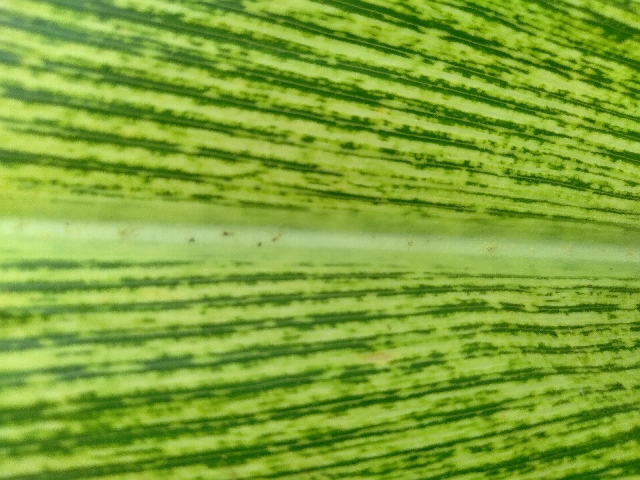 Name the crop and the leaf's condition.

maize, maize streak virus
